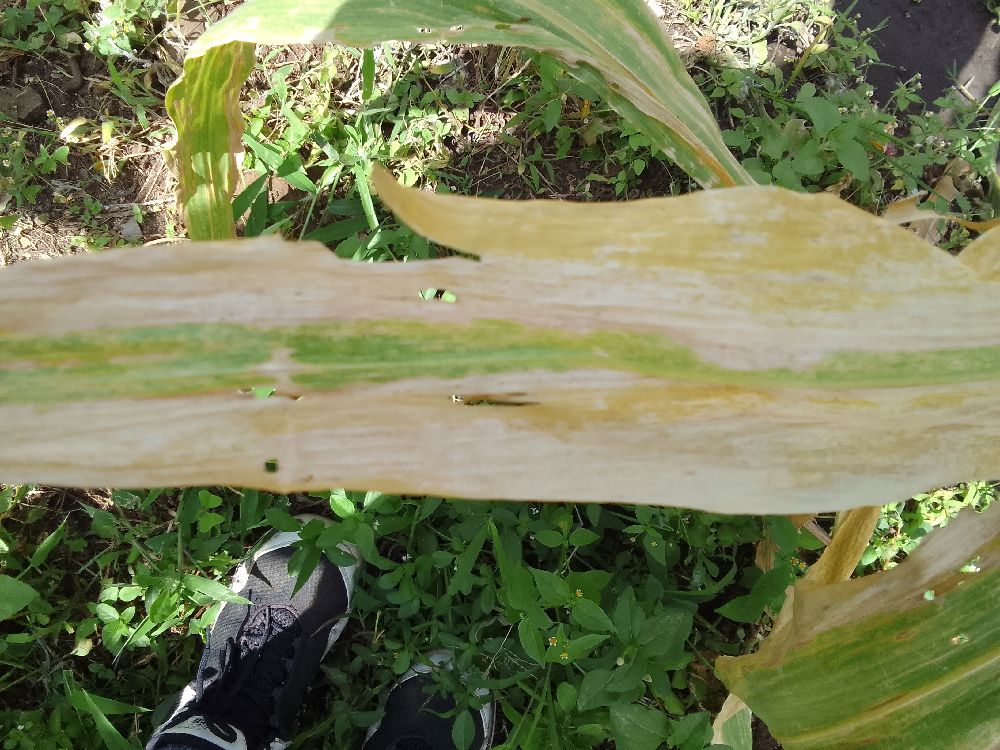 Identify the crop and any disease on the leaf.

maize, maize lethal necrosis
